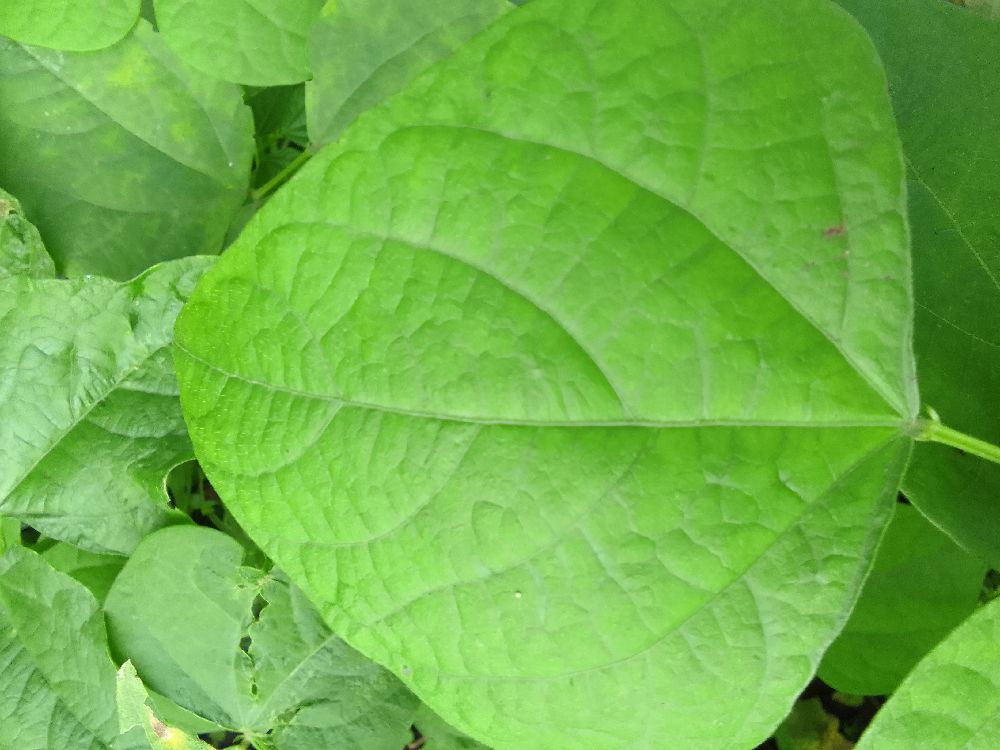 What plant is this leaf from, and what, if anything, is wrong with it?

common bean, healthy
